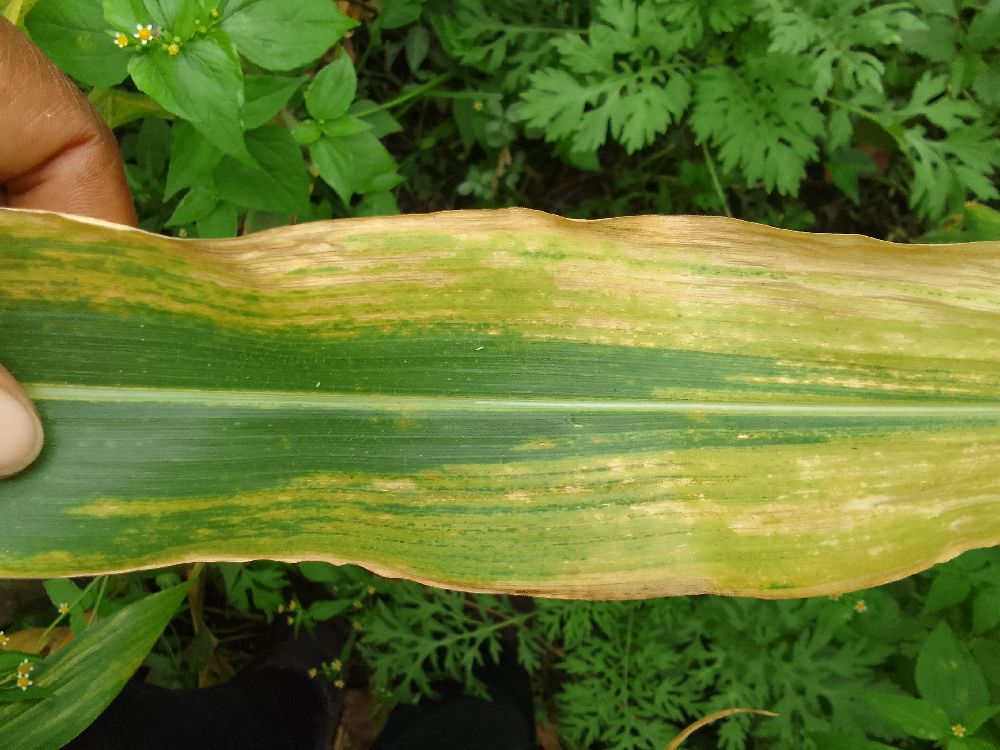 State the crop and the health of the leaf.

maize, maize lethal necrosis
